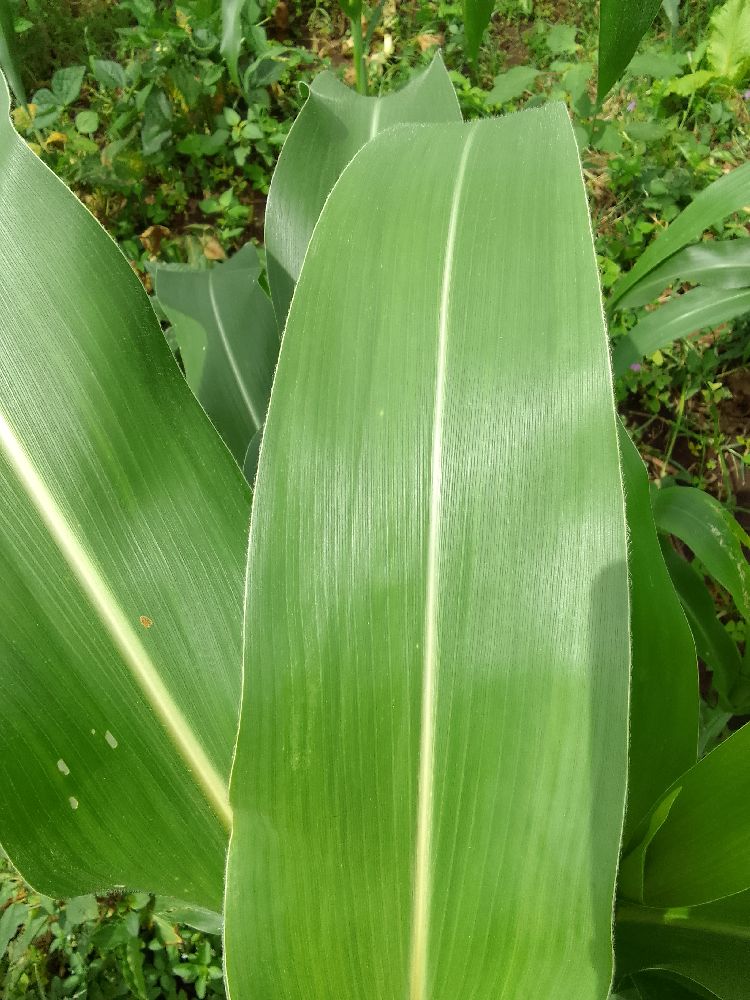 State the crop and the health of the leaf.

maize, healthy
